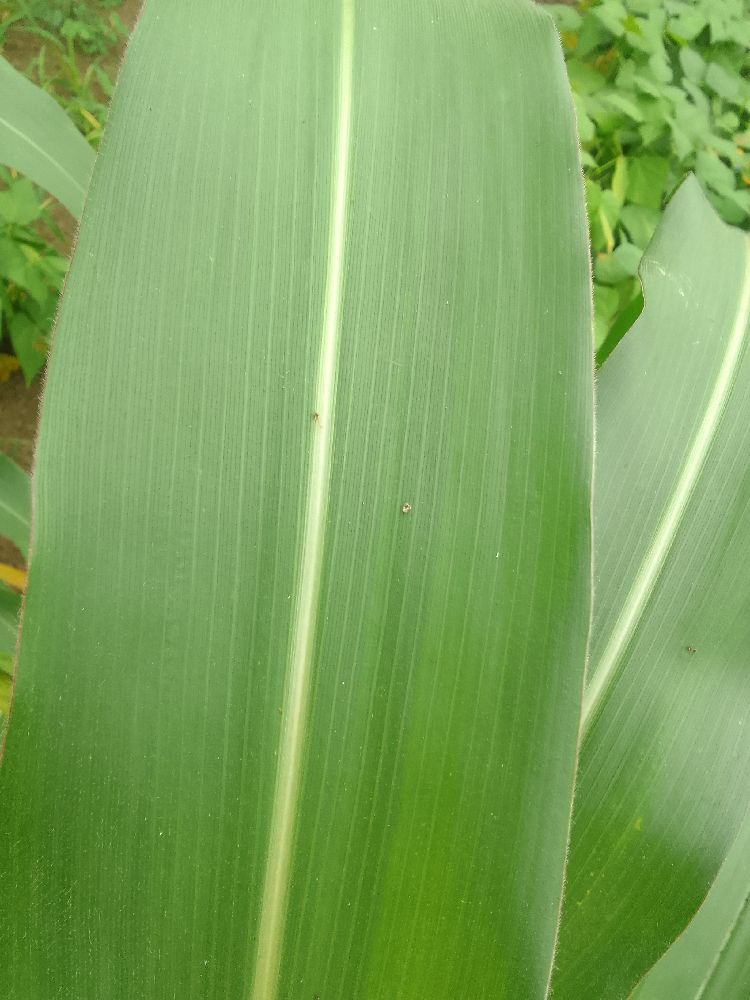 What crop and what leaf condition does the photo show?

maize, healthy
